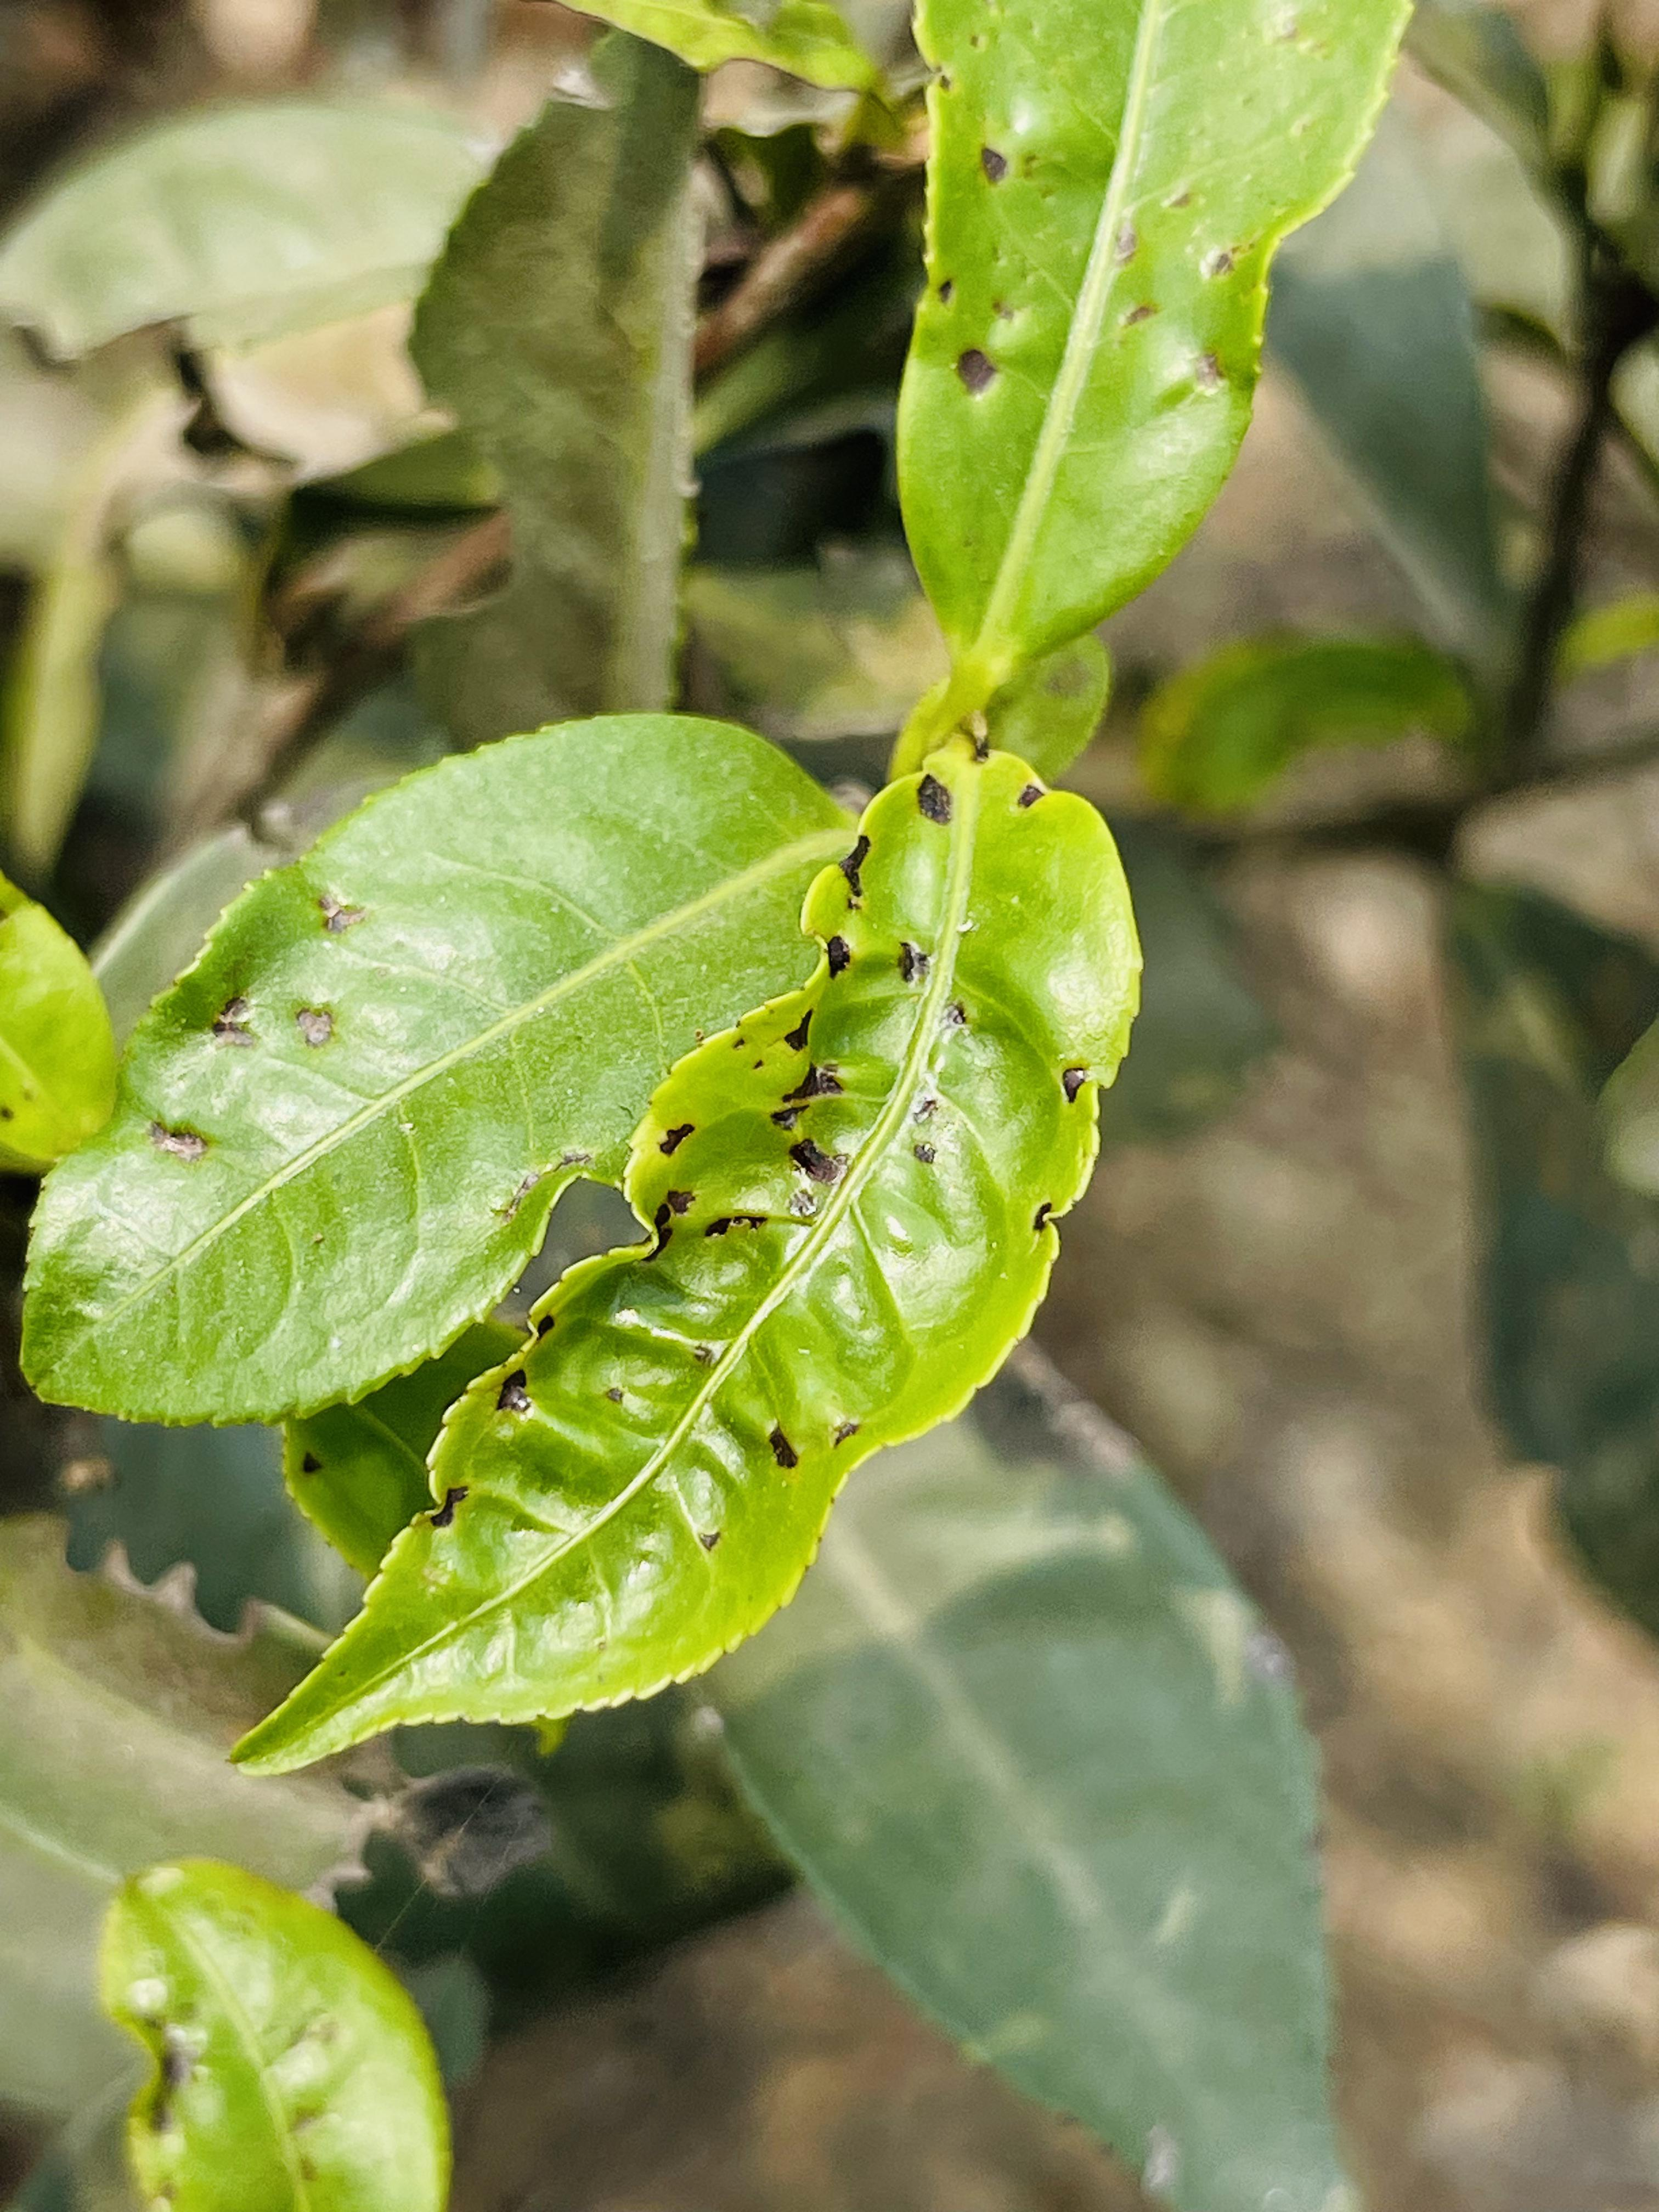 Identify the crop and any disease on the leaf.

tea, helopeltis
